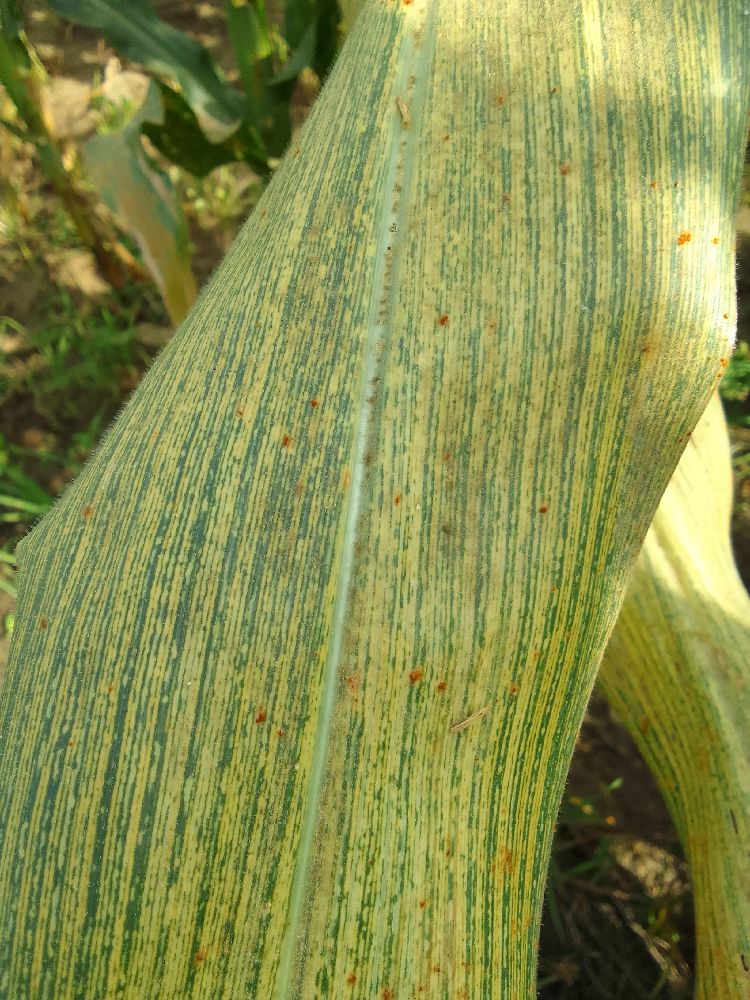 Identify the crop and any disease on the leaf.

maize, maize streak virus
